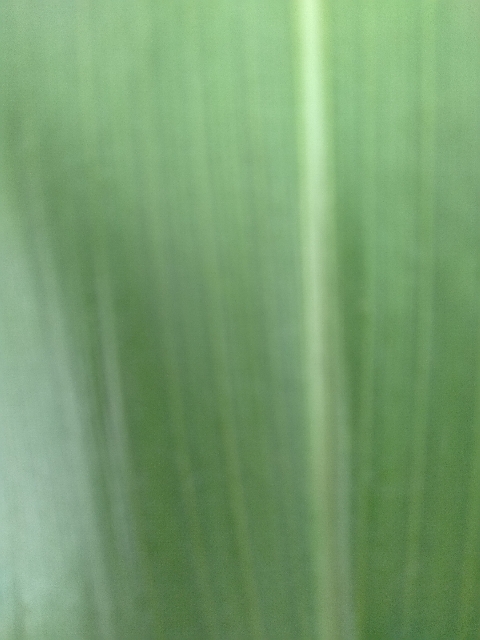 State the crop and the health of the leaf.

maize, healthy
